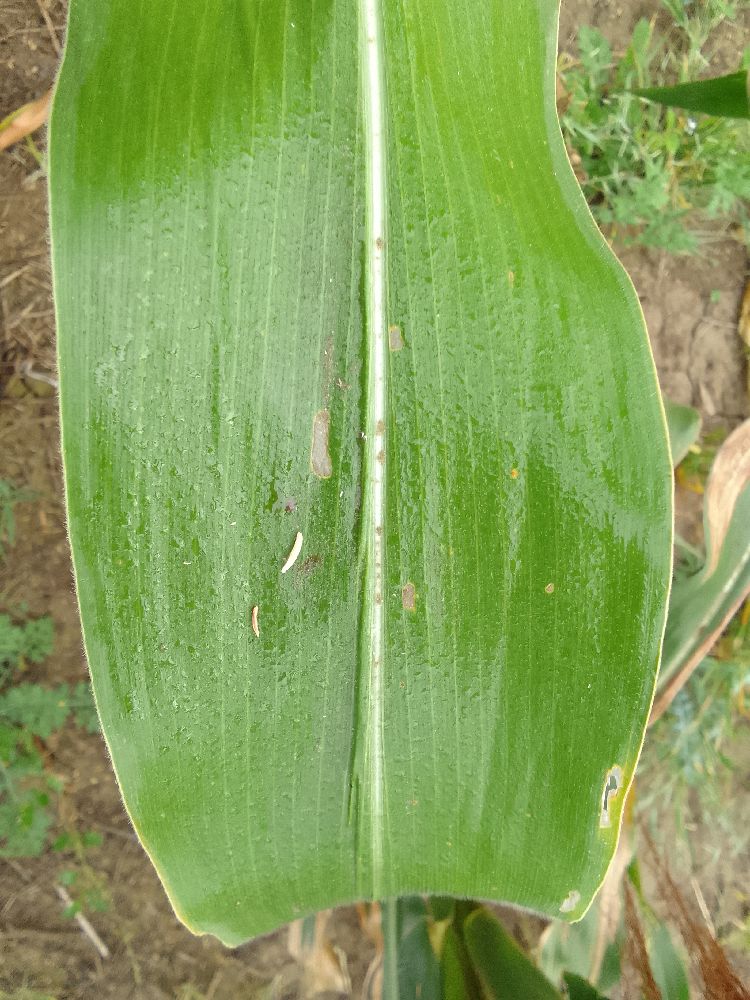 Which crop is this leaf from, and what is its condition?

maize, healthy
